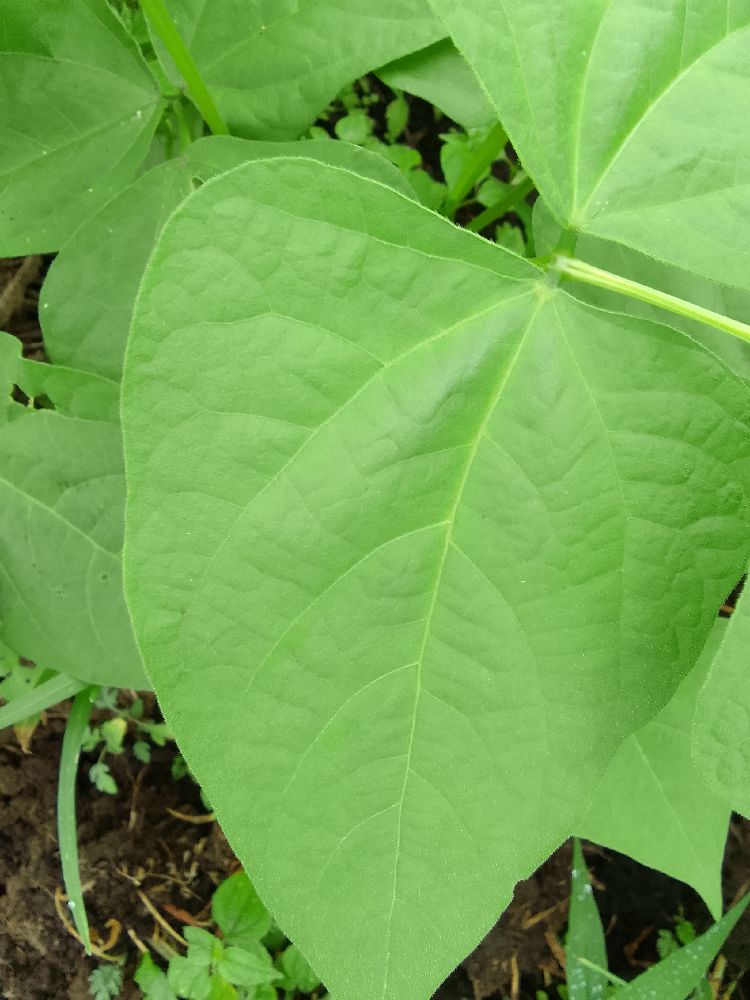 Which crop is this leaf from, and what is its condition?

common bean, healthy
